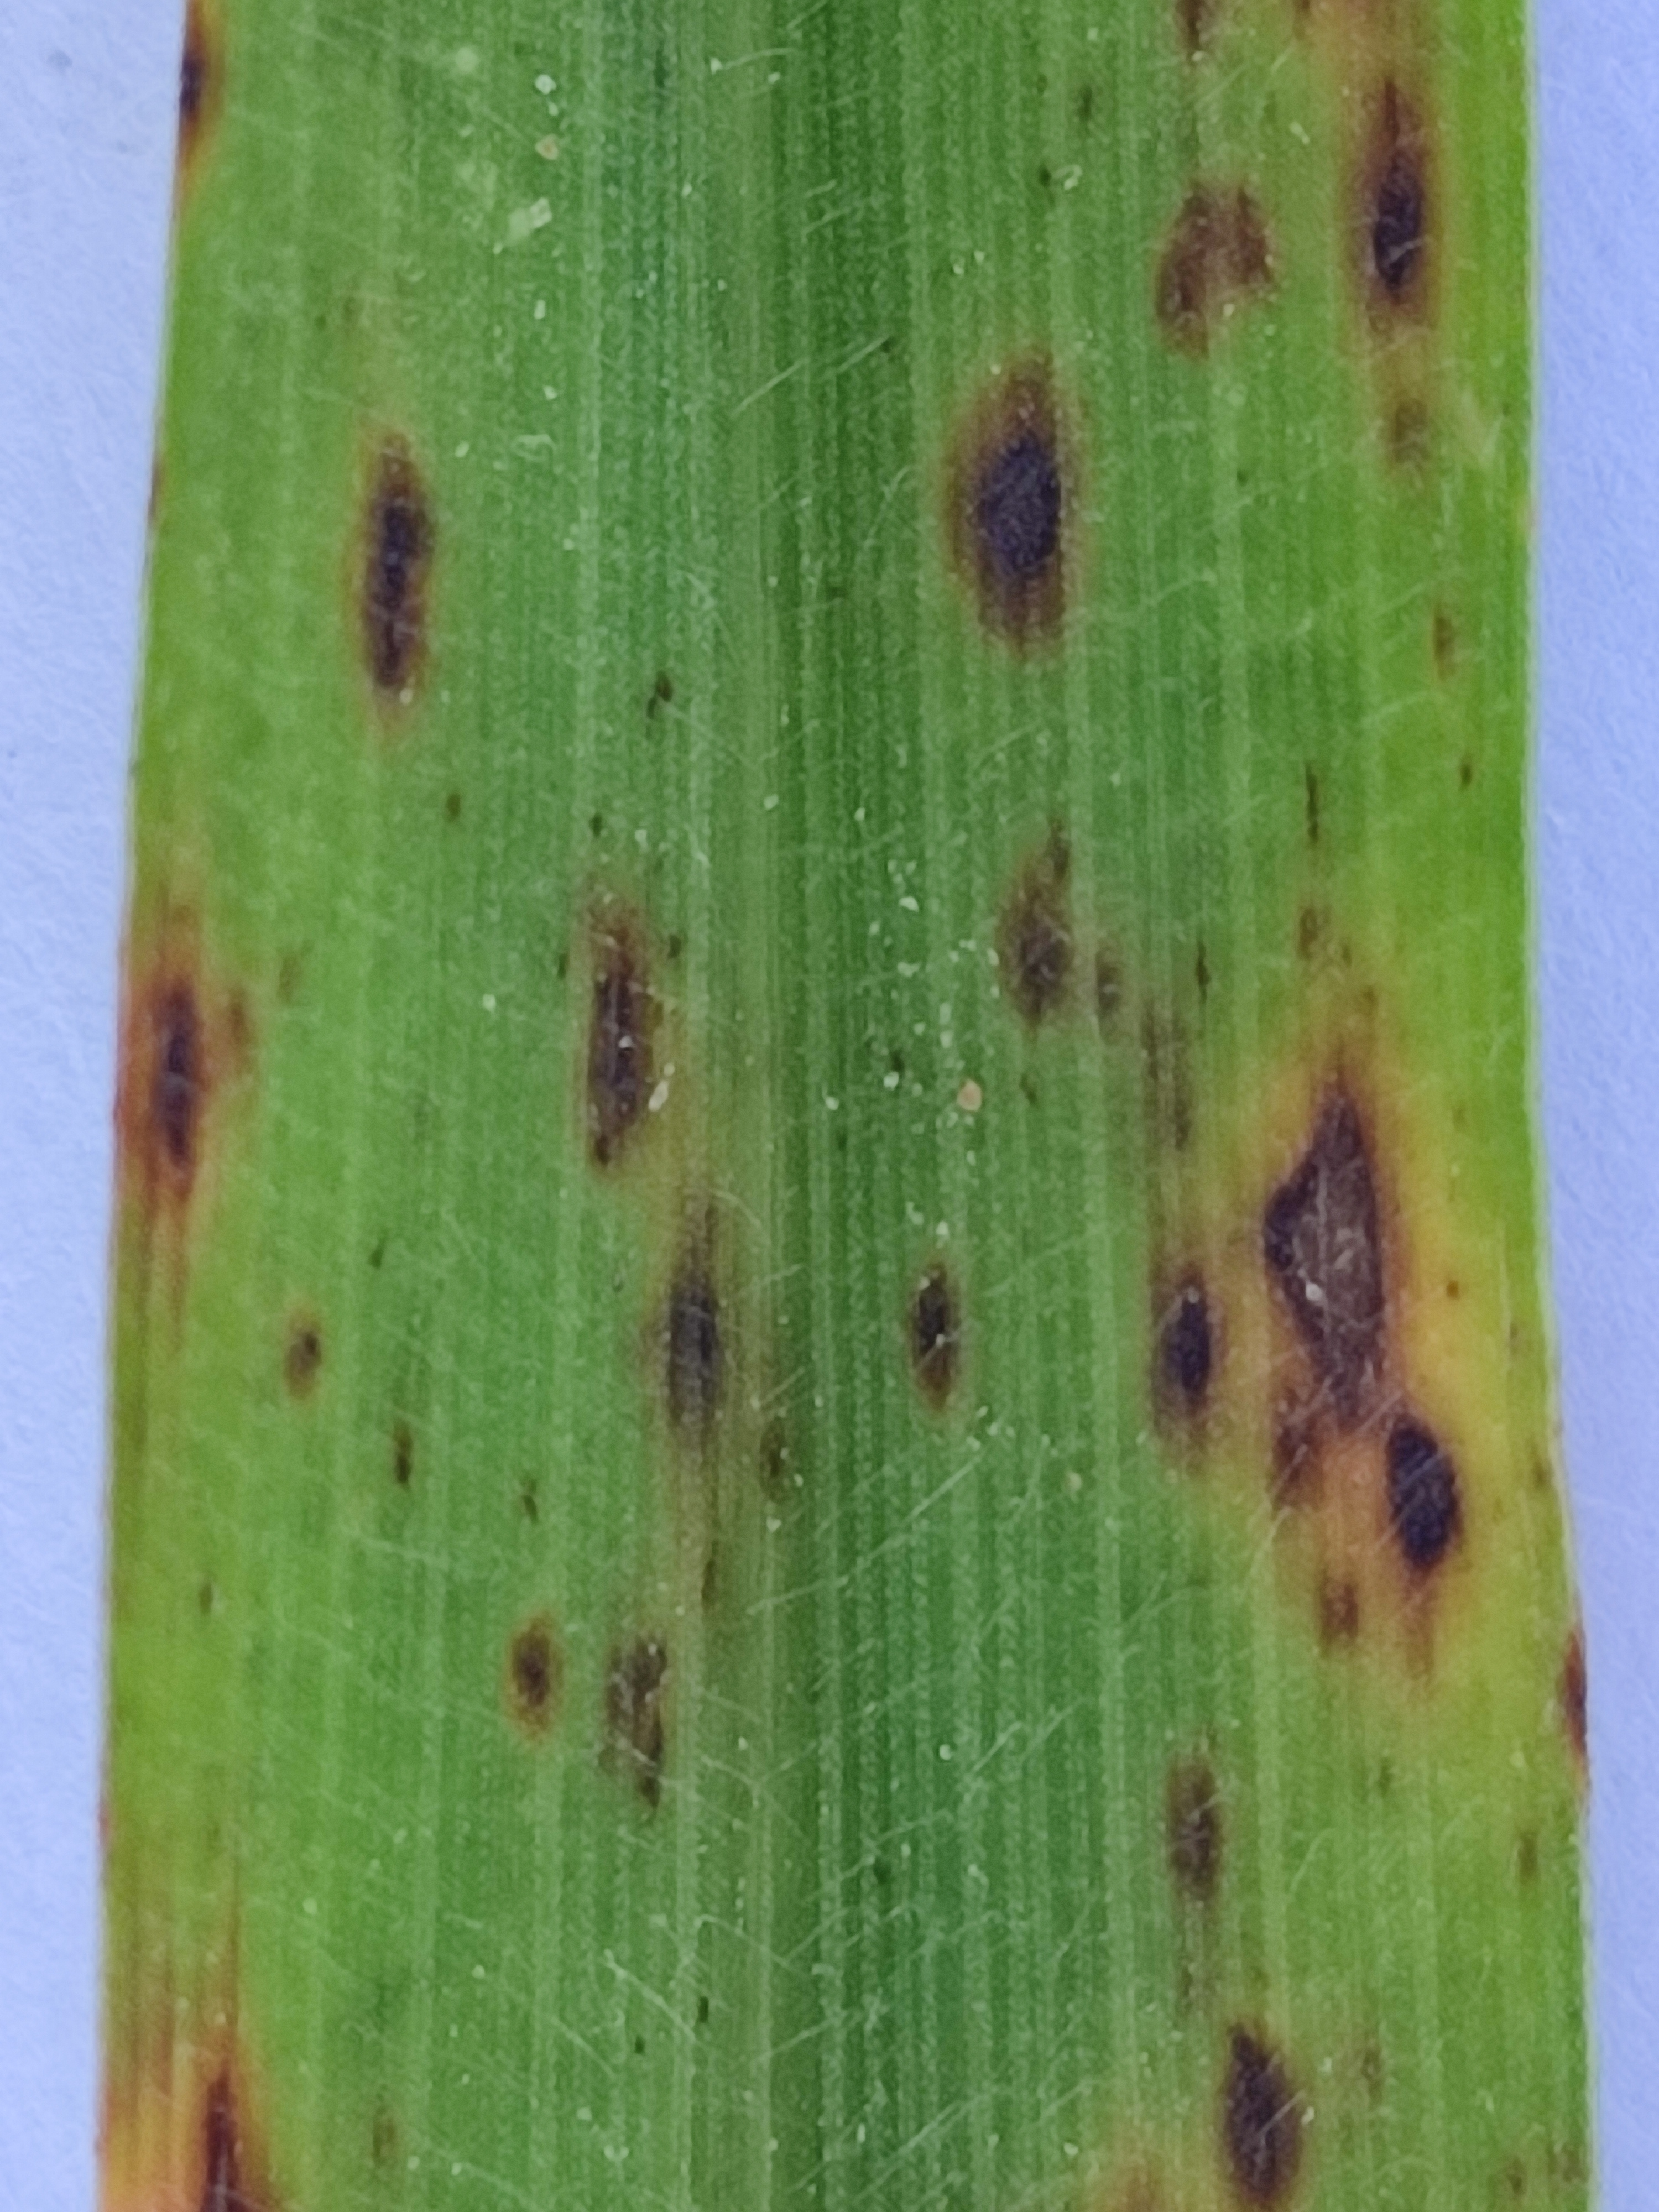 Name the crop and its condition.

pearl millet, pyricularia sp.
